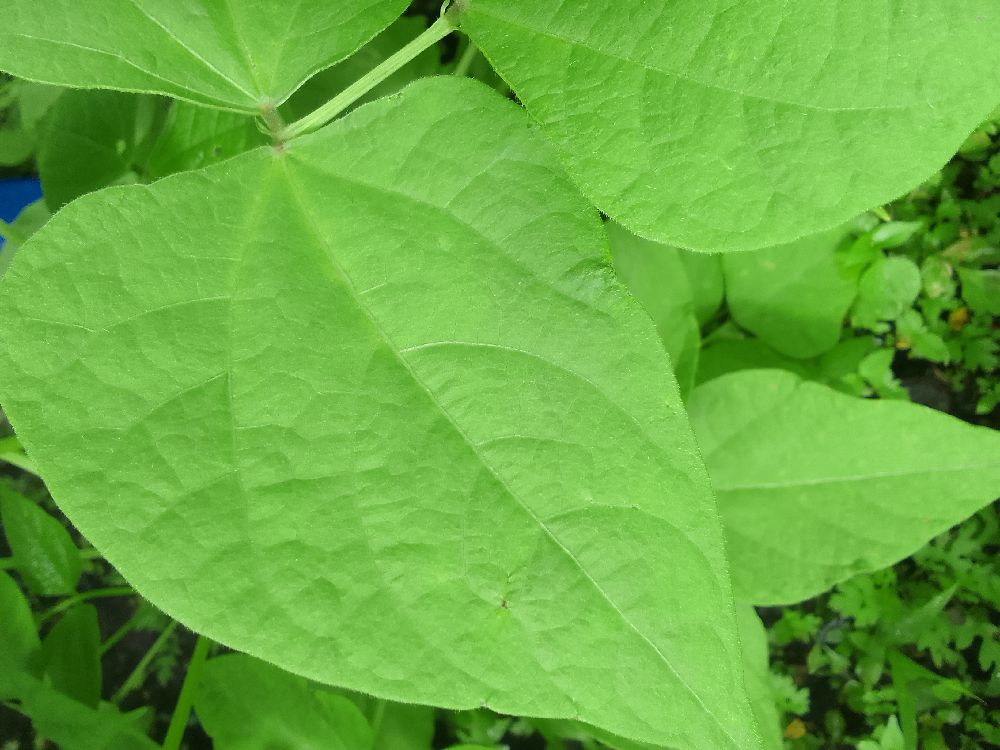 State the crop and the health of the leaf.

common bean, healthy
